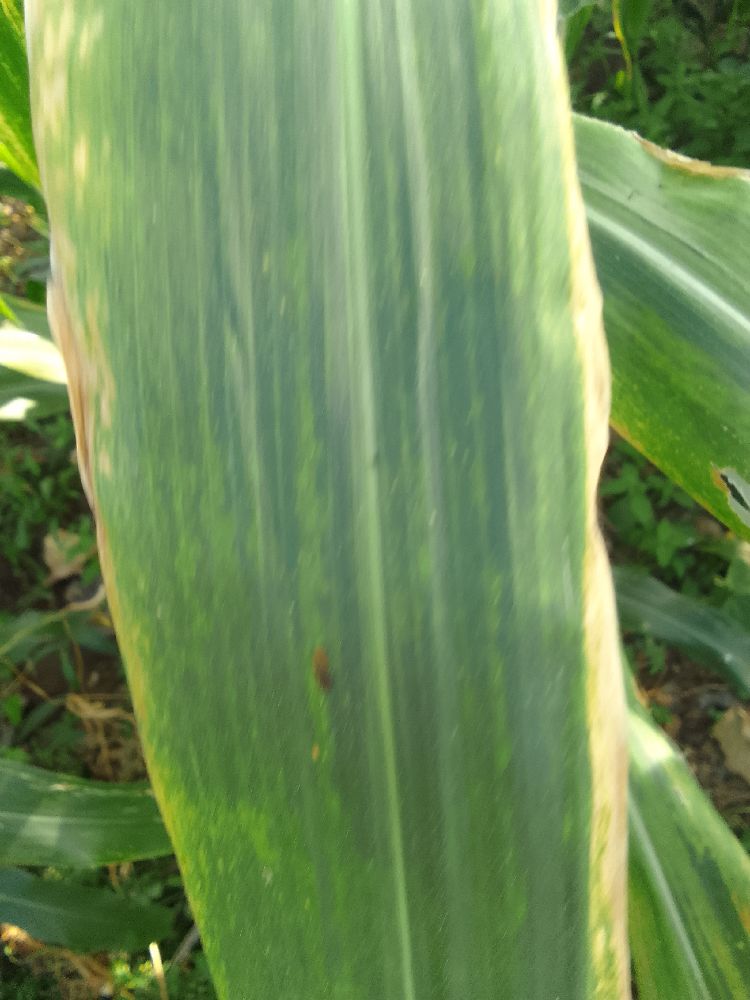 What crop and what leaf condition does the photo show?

maize, maize lethal necrosis
